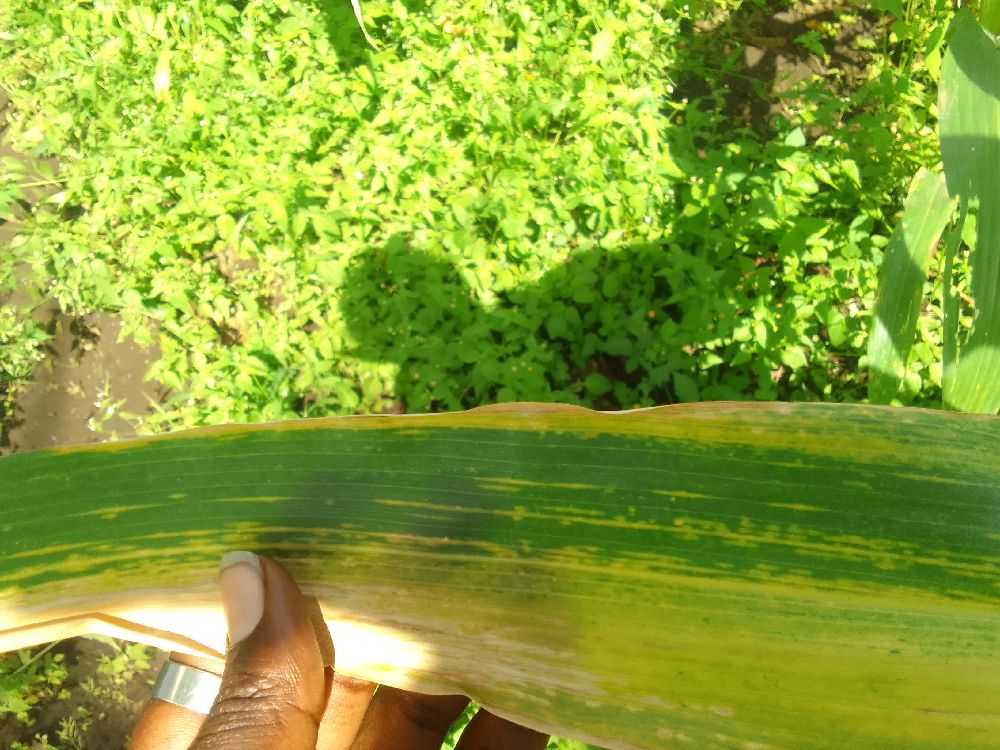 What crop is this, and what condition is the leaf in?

maize, maize lethal necrosis
